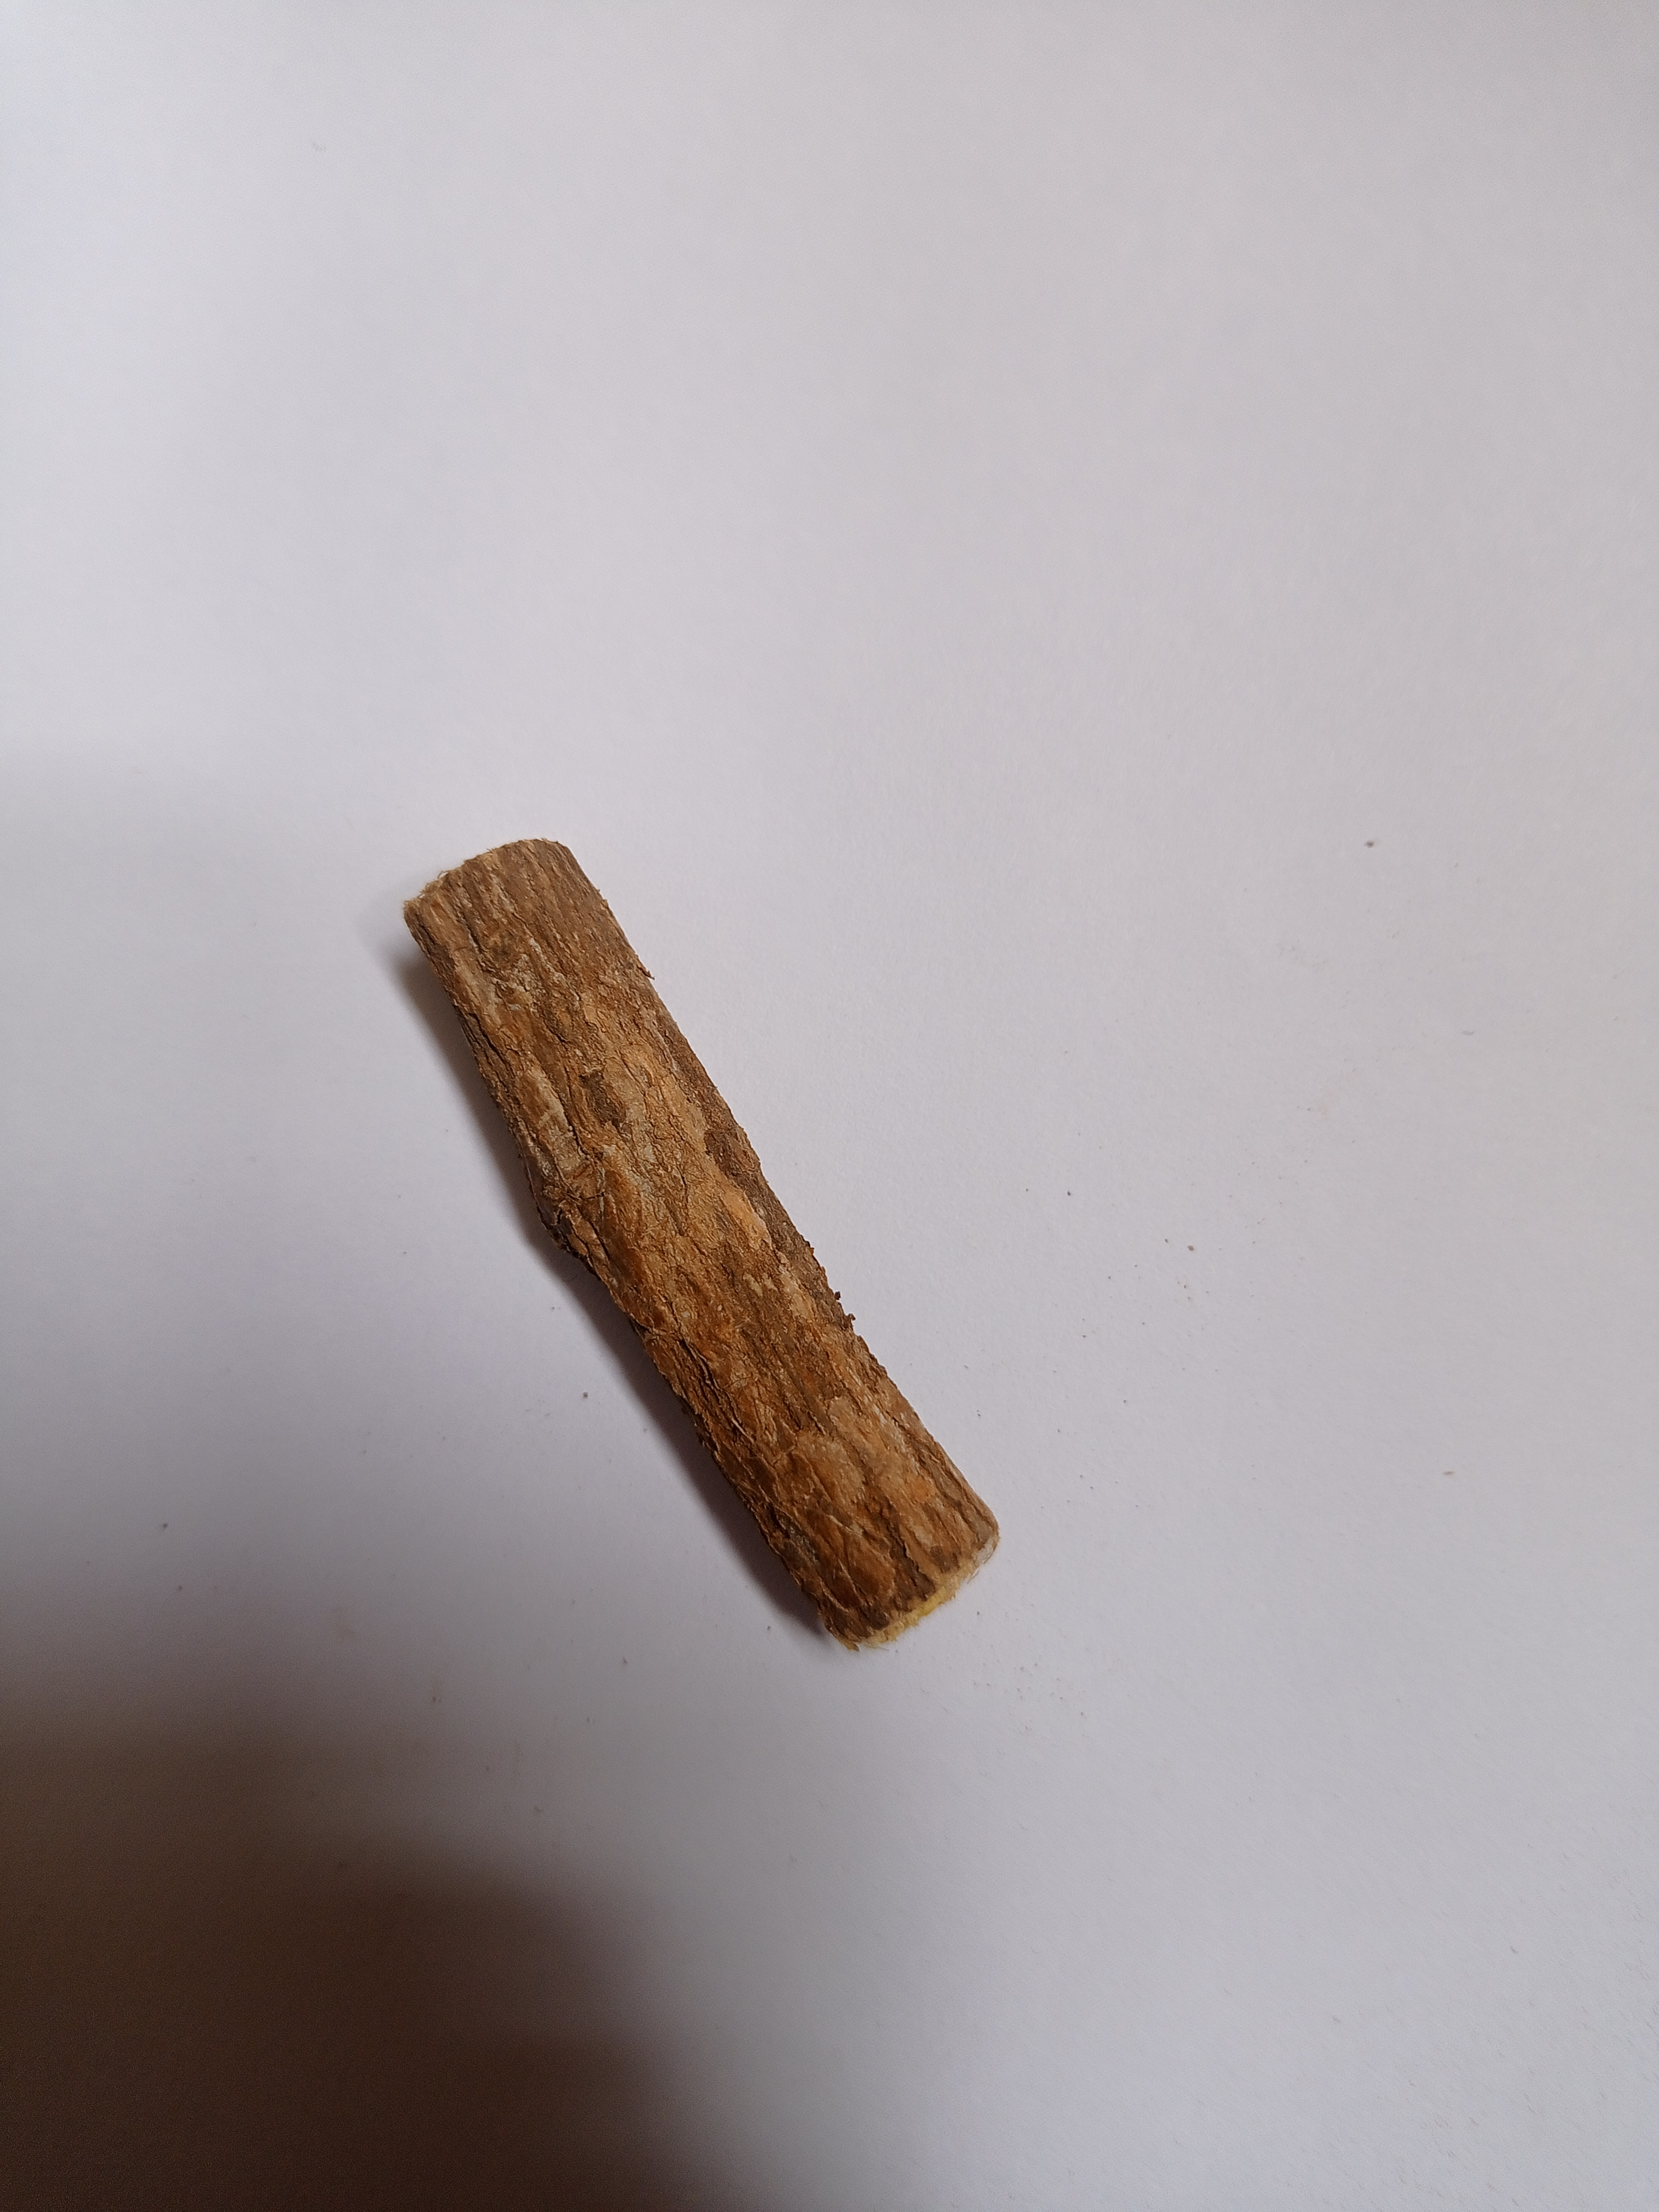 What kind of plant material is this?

jesthamadh
